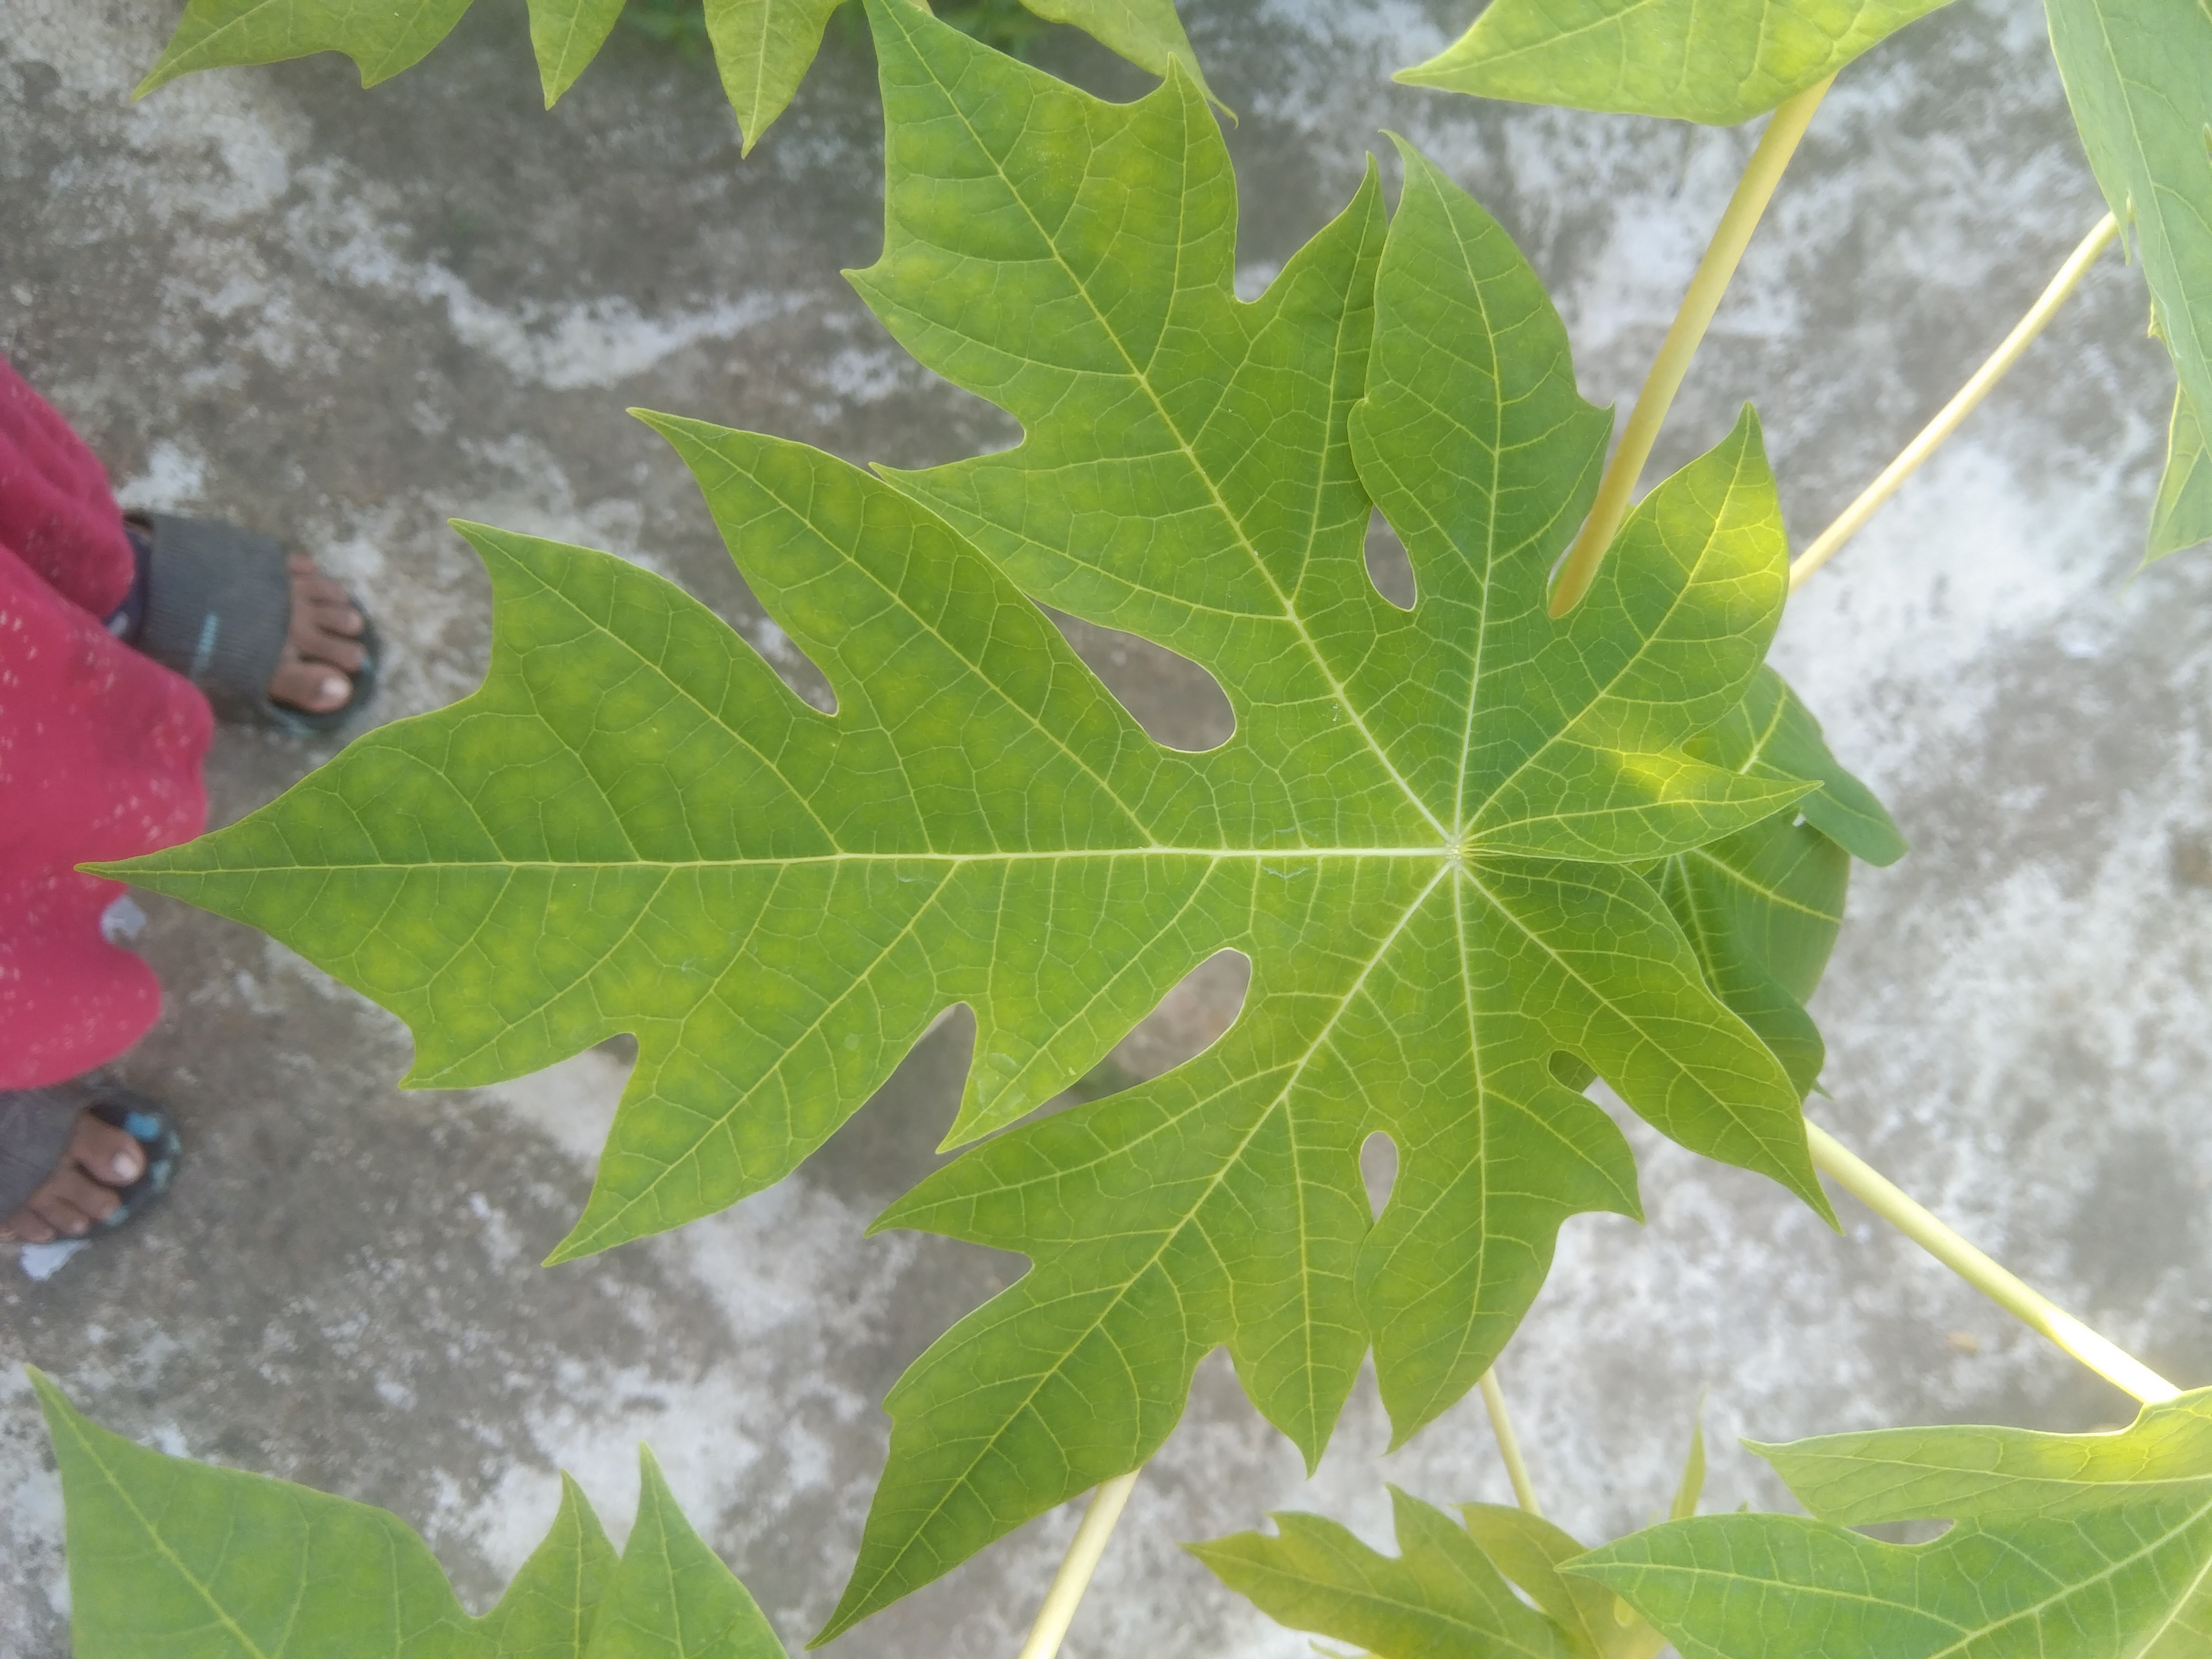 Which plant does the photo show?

papaya
